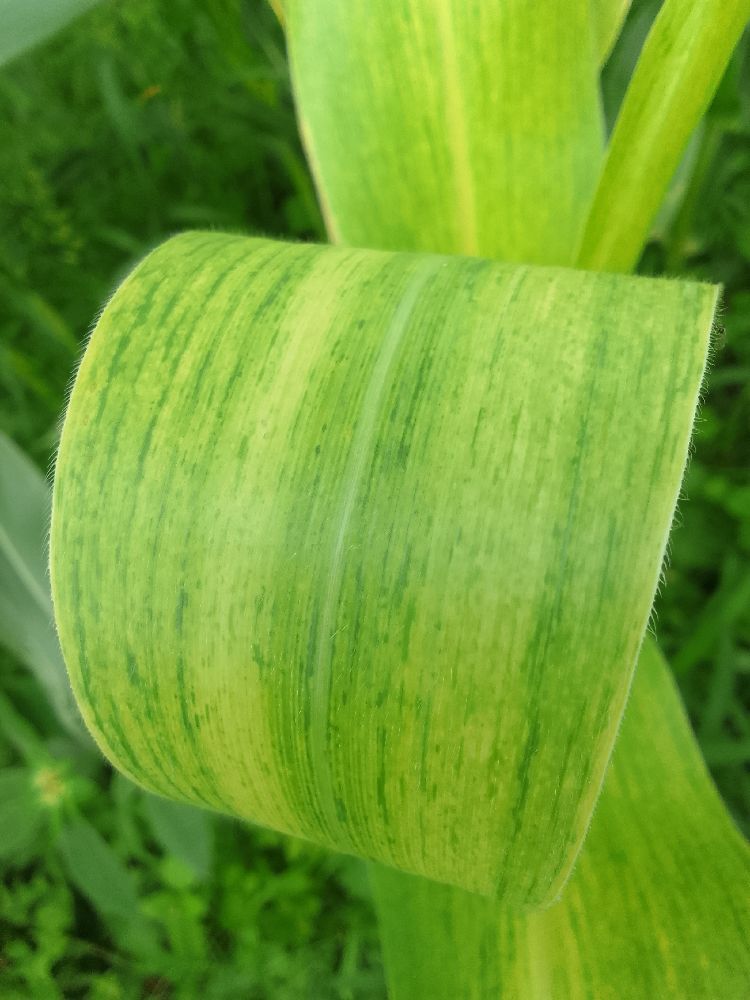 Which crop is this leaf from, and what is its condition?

maize, maize lethal necrosis
